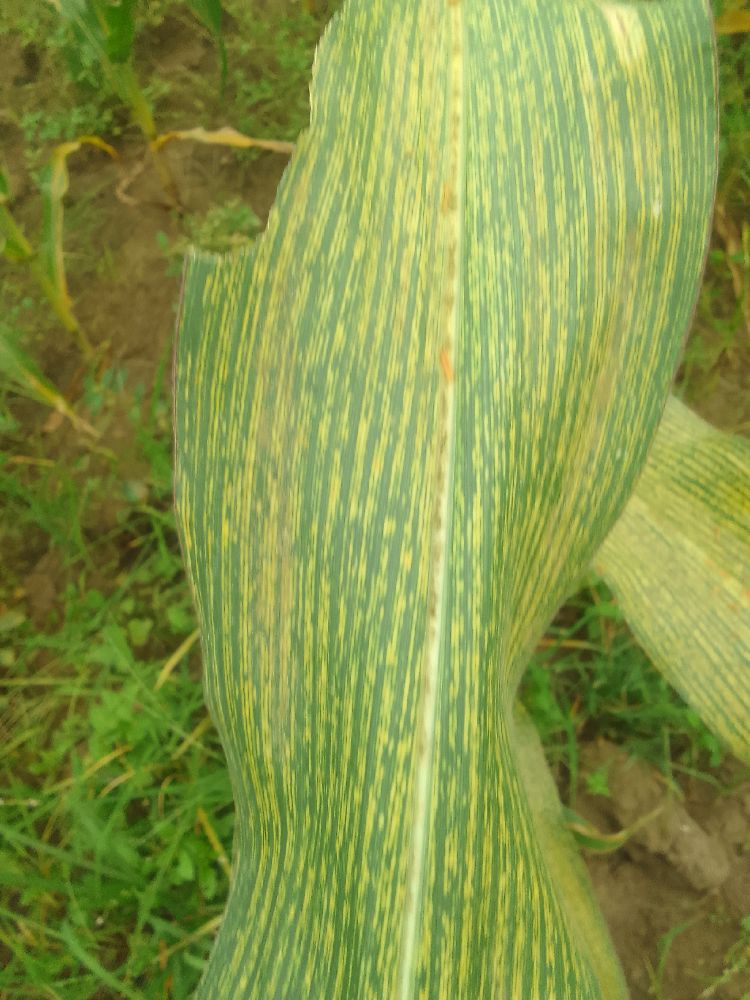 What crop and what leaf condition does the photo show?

maize, maize streak virus
